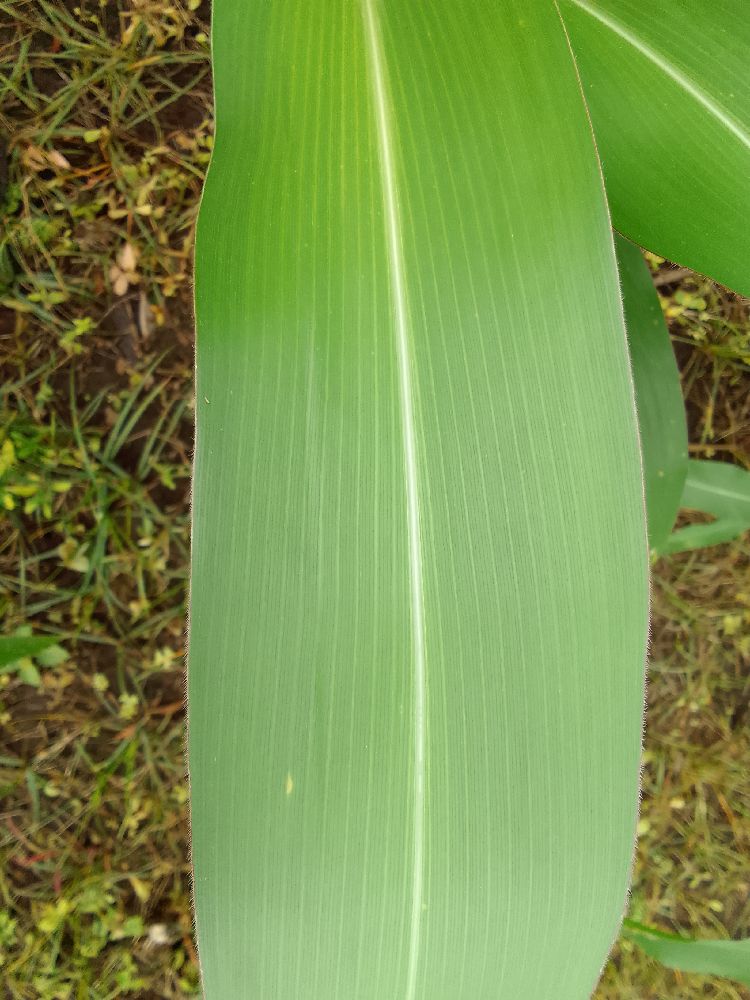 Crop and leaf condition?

maize, healthy
